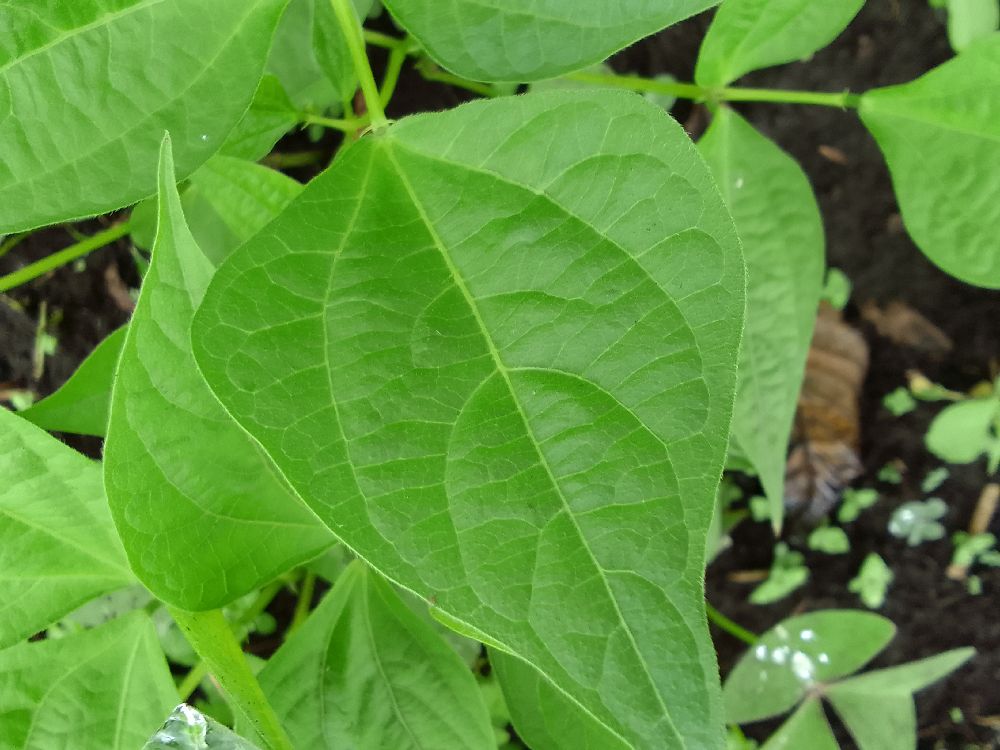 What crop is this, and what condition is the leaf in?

common bean, healthy
